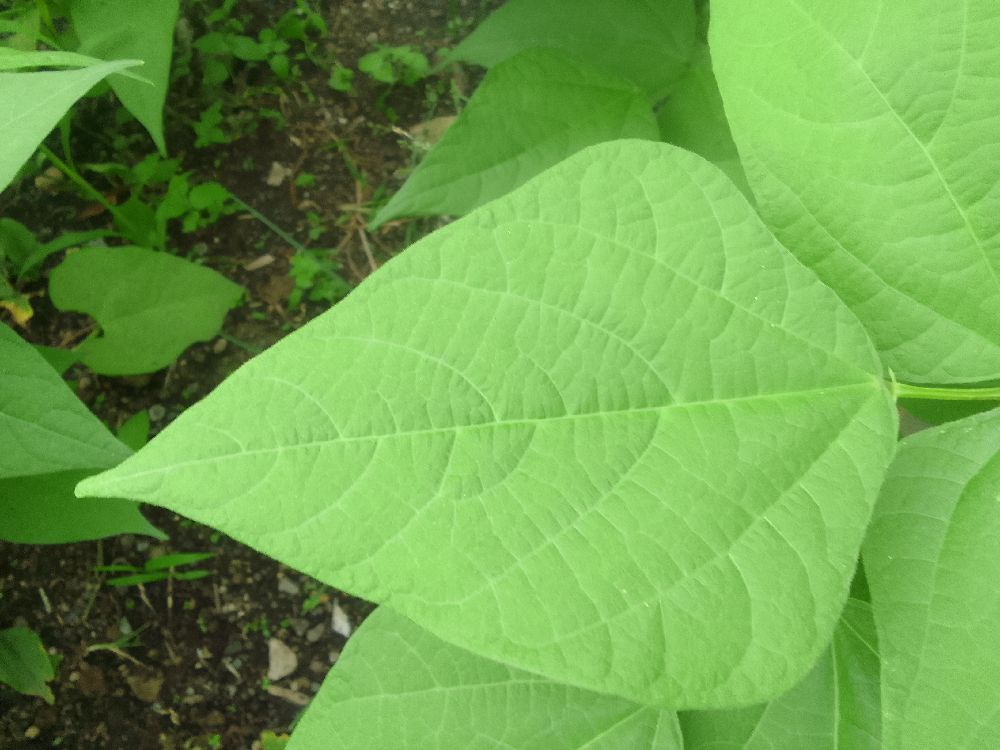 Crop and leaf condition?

common bean, healthy
